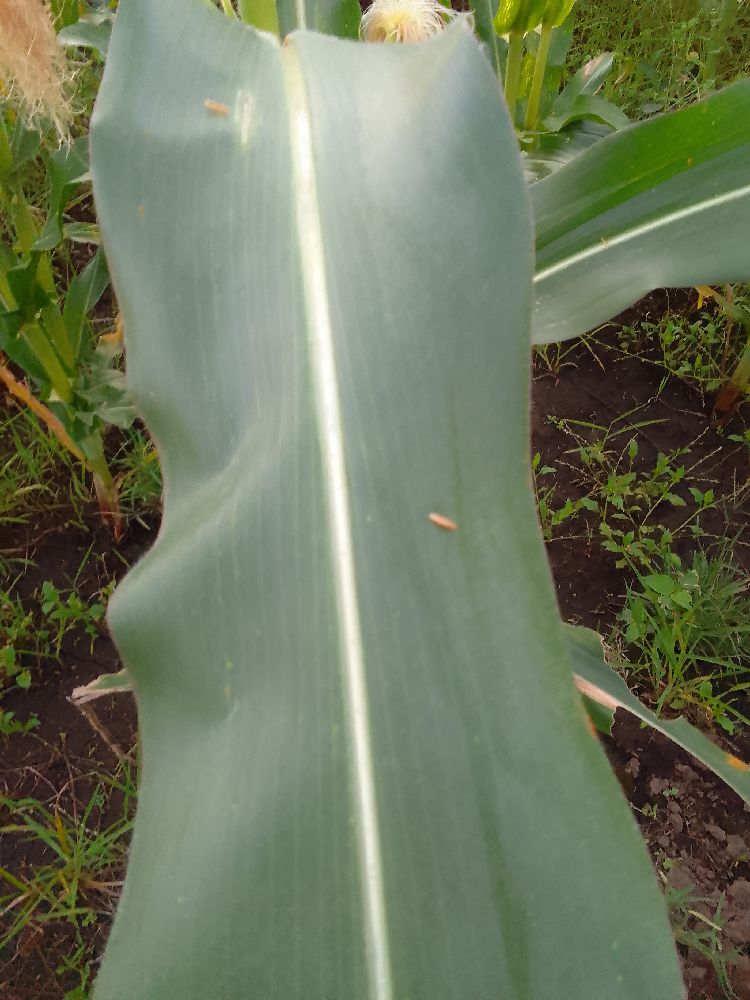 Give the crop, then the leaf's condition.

maize, healthy
